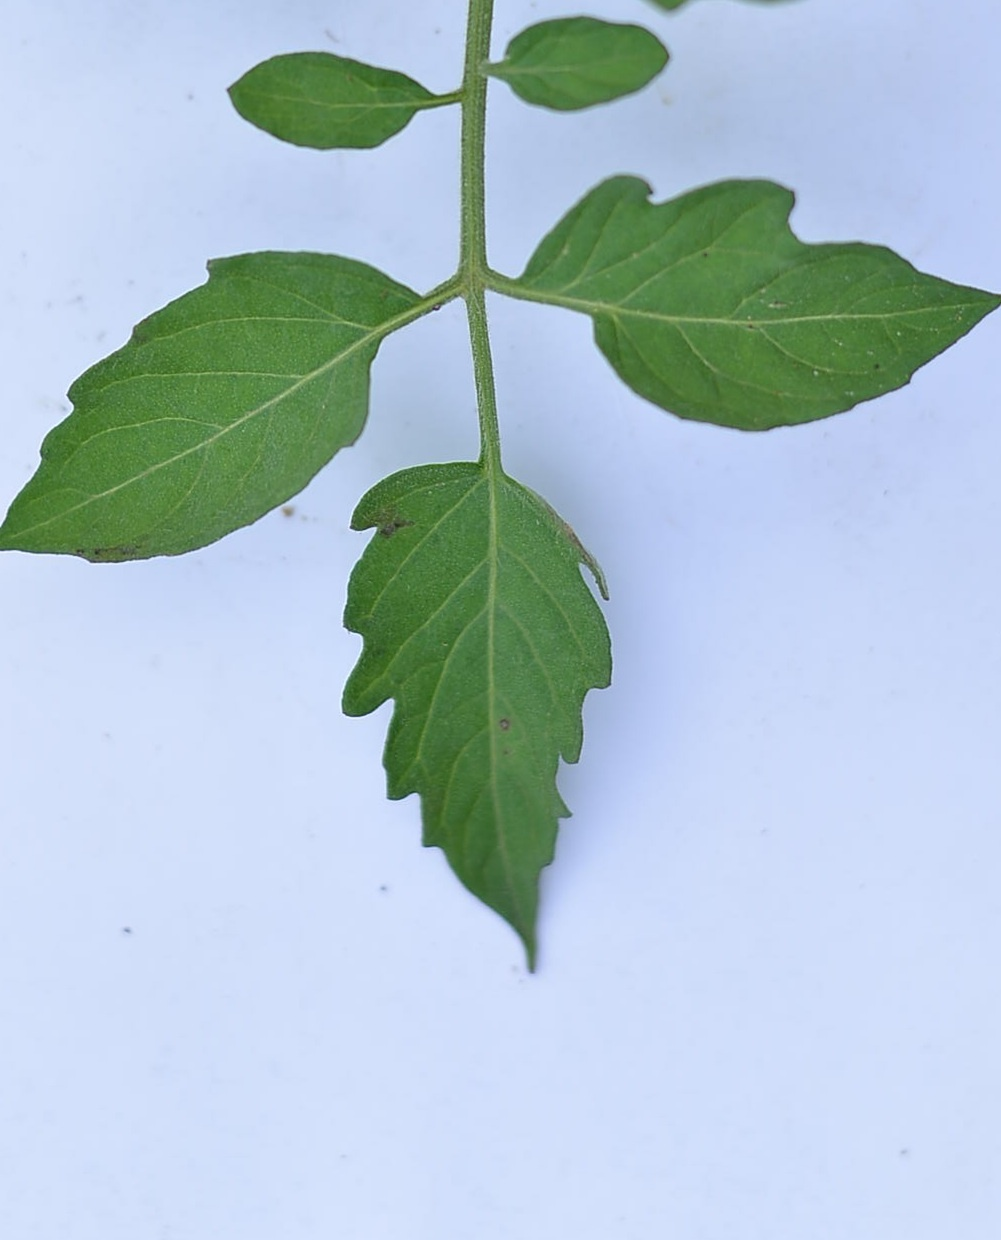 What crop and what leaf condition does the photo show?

tomato, healthy
